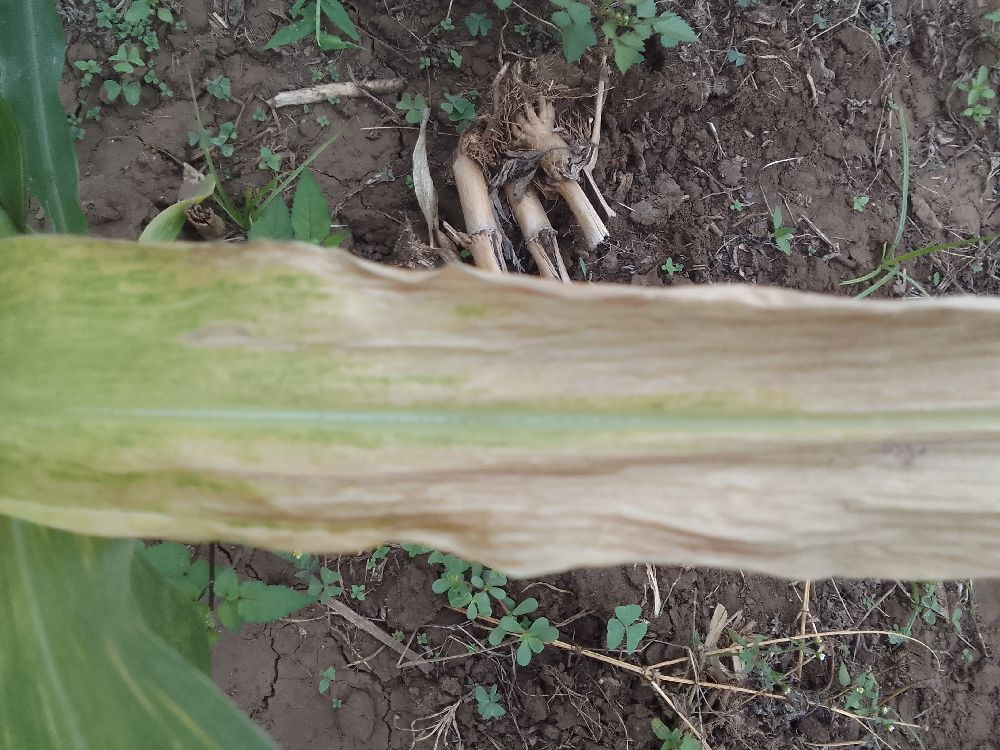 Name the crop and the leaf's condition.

maize, maize lethal necrosis
